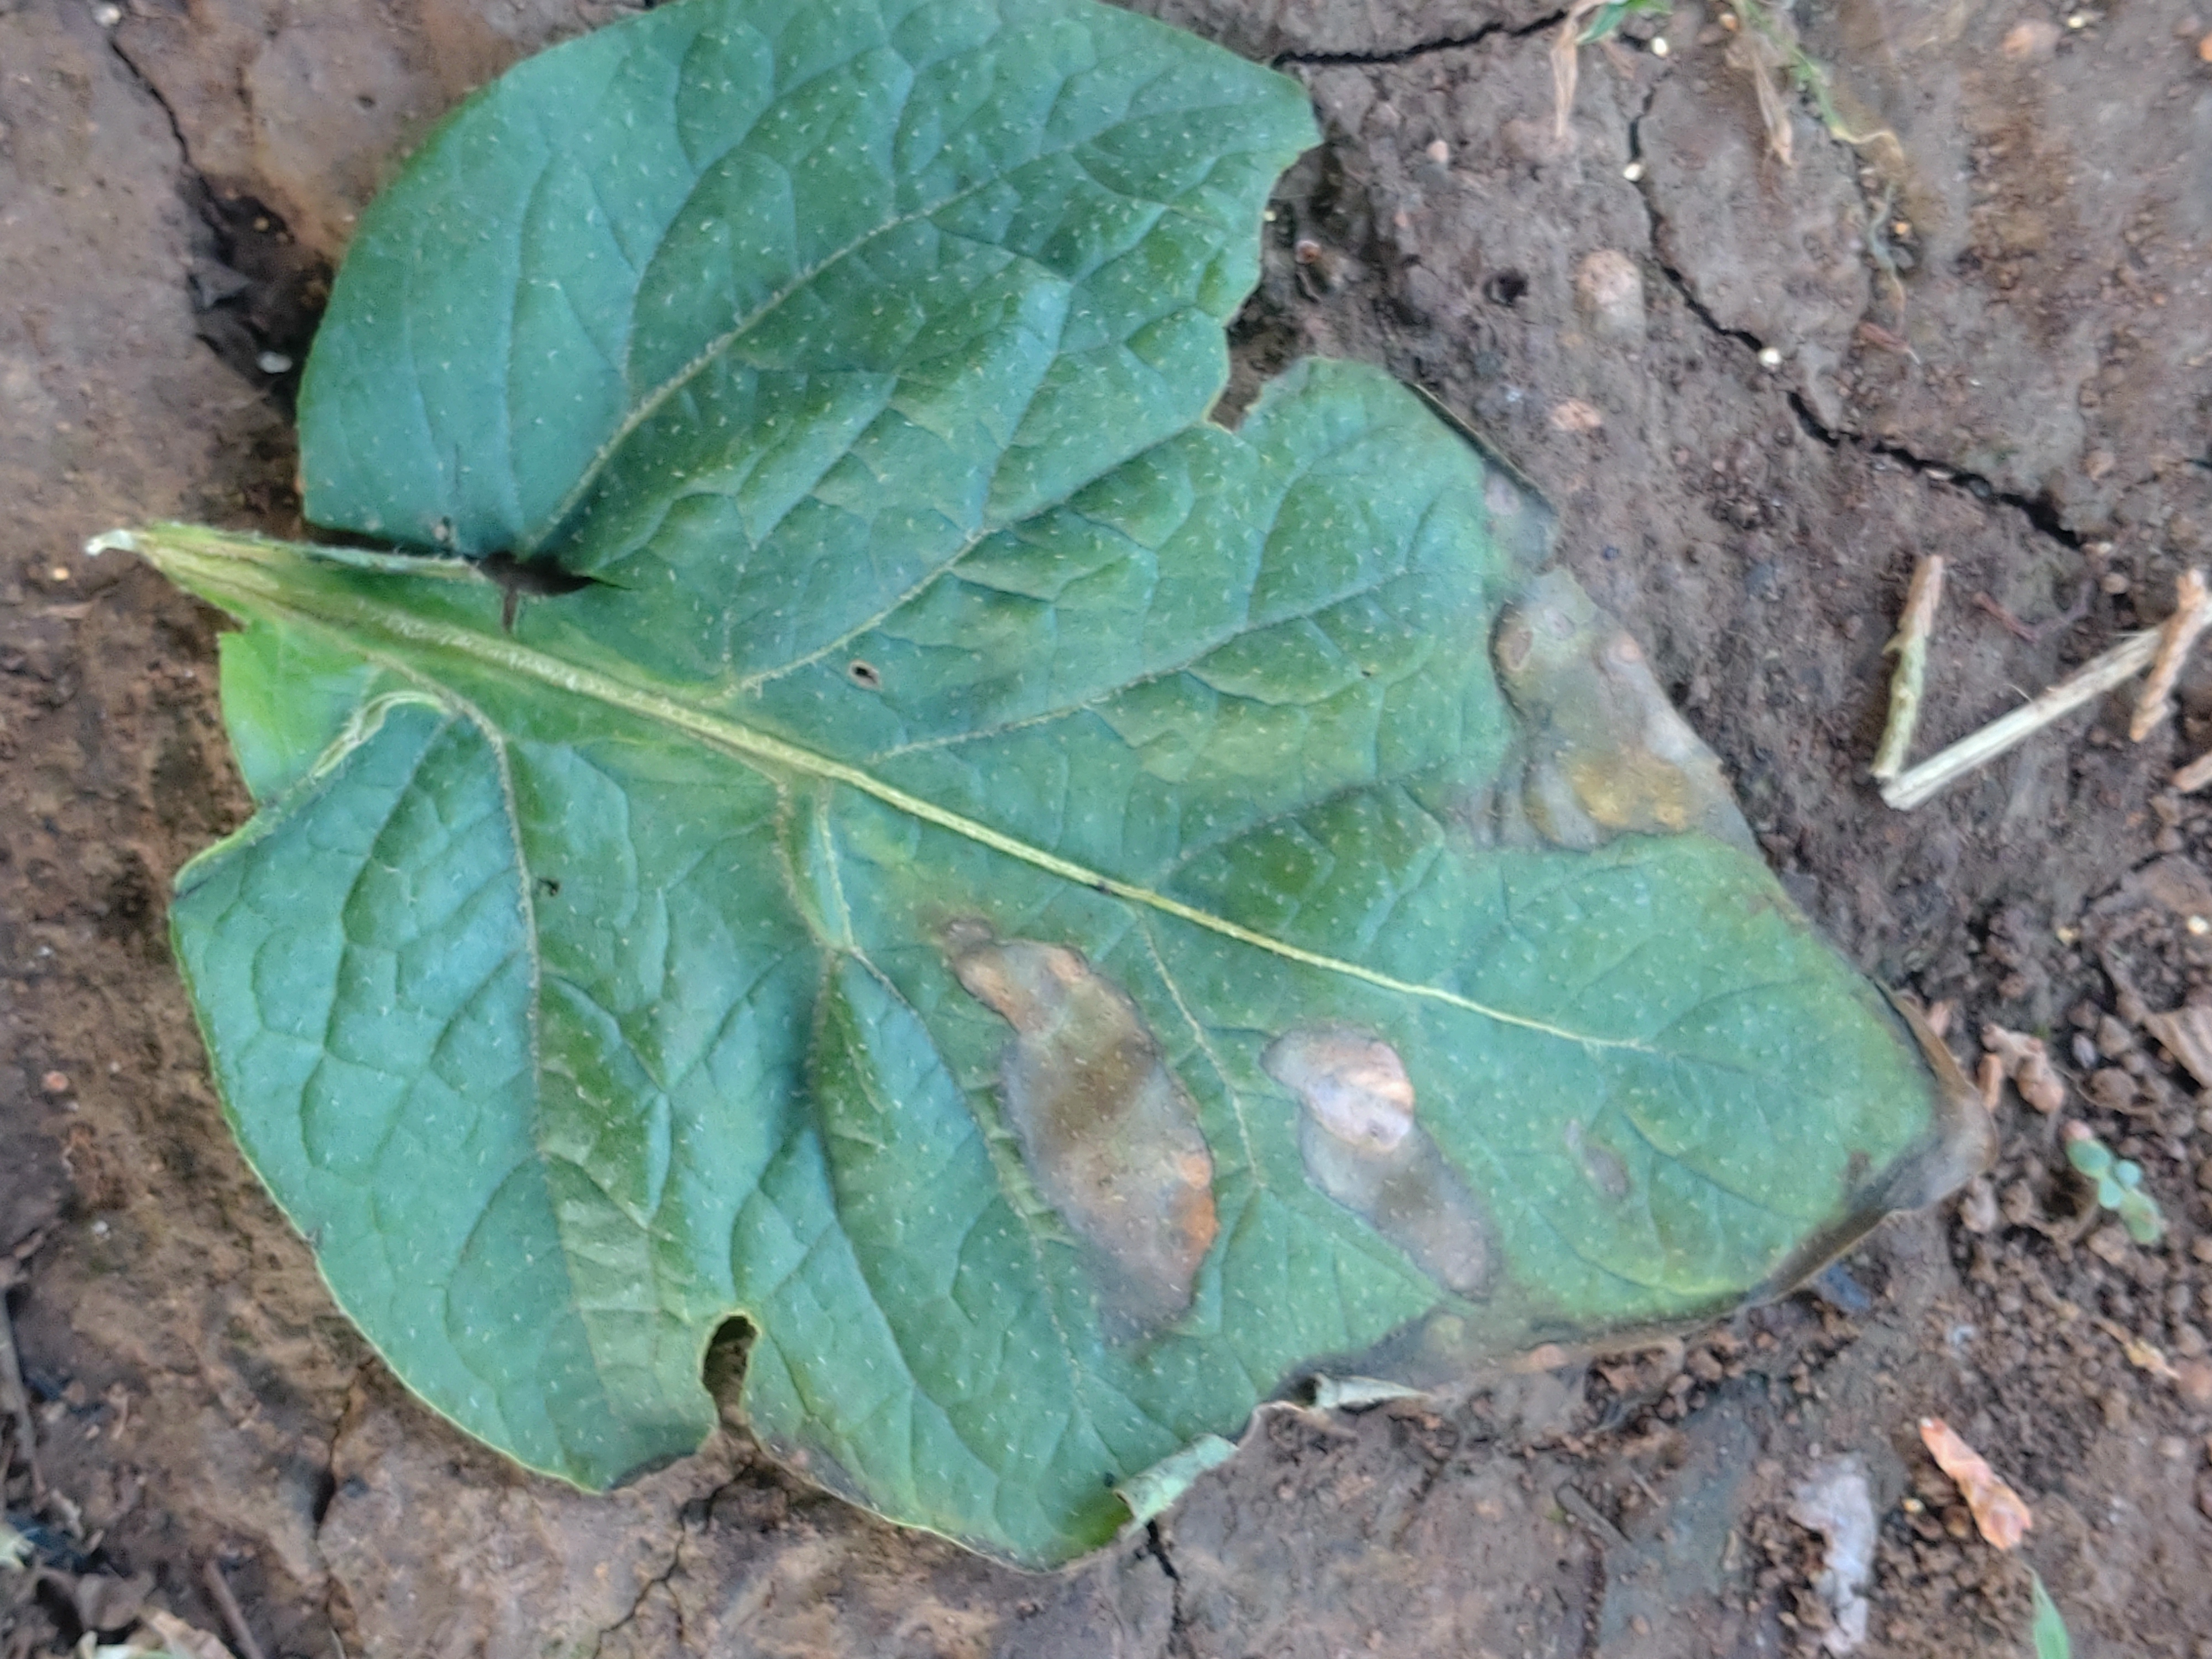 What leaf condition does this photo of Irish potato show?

early blight
